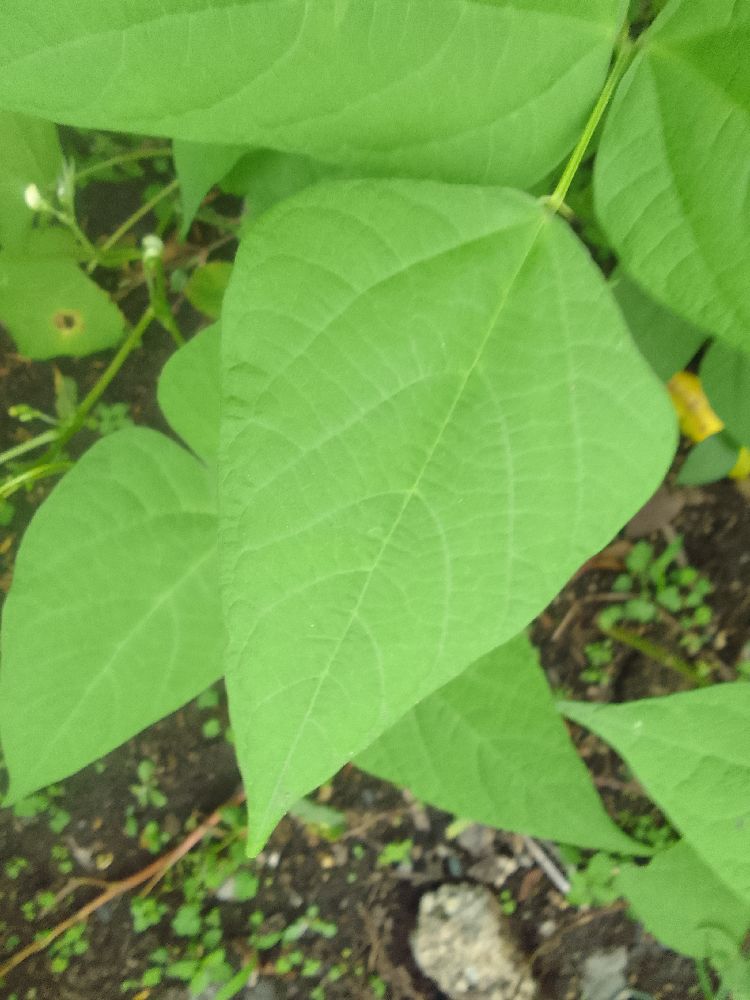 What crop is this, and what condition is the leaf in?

common bean, healthy
